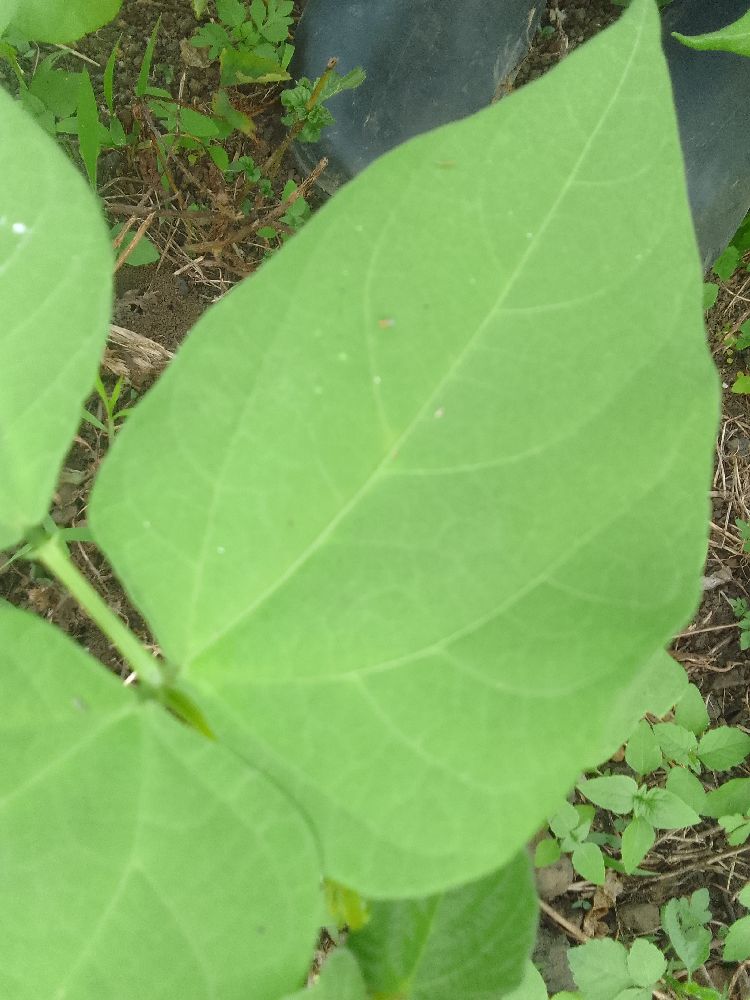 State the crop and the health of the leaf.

common bean, healthy
